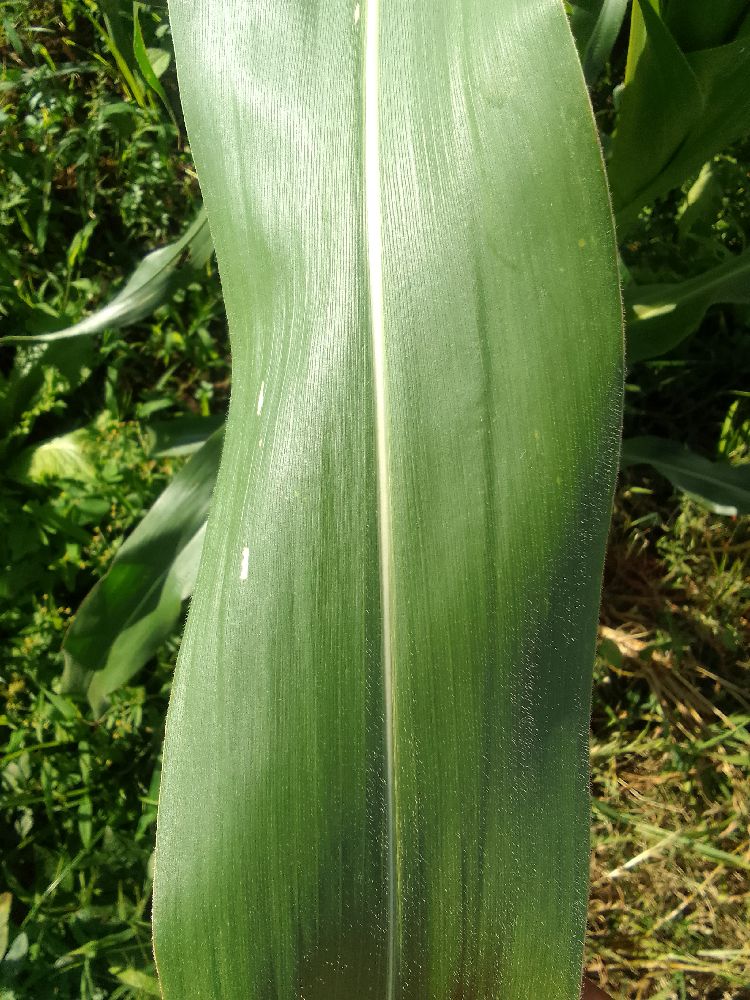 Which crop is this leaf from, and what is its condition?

maize, healthy
